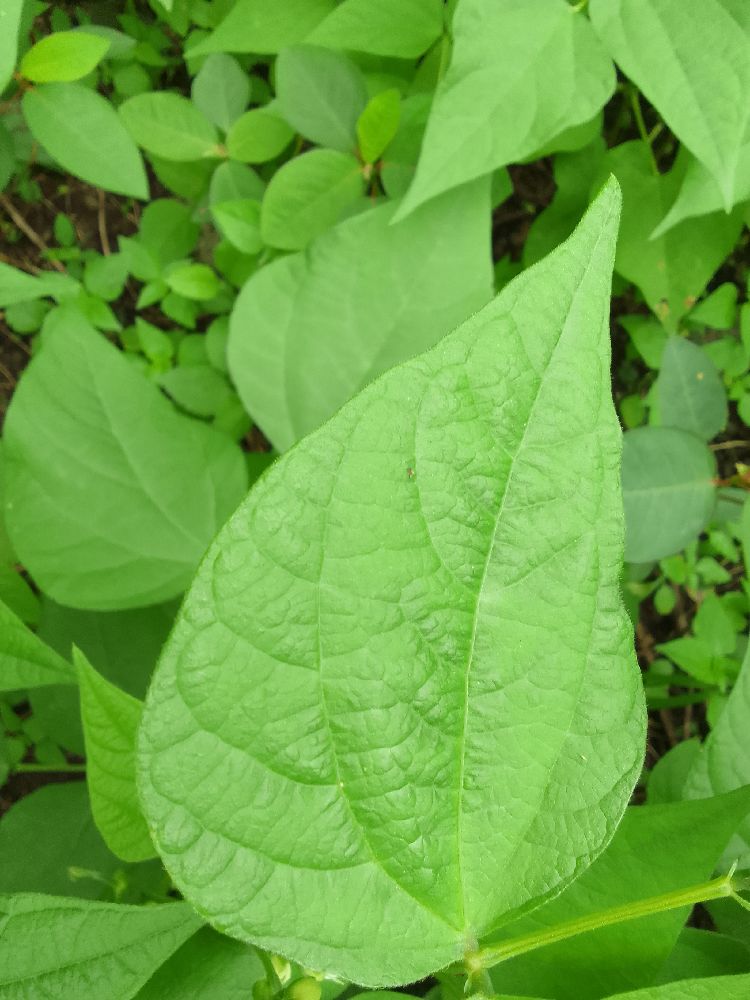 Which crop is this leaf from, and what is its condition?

common bean, healthy
